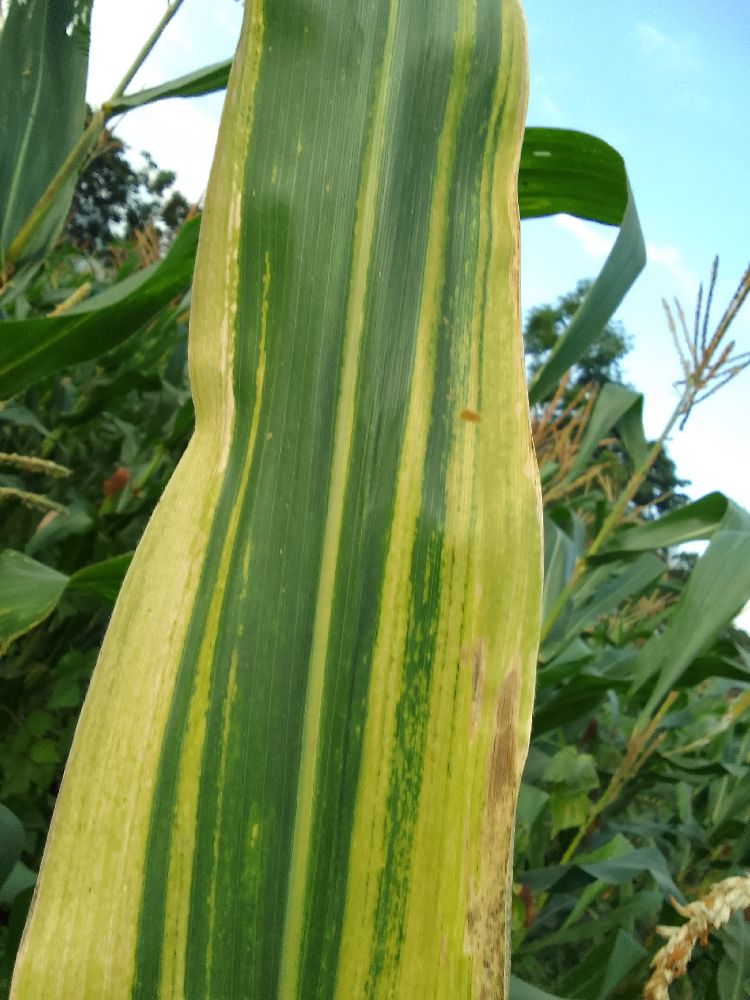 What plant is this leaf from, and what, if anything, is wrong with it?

maize, maize lethal necrosis
